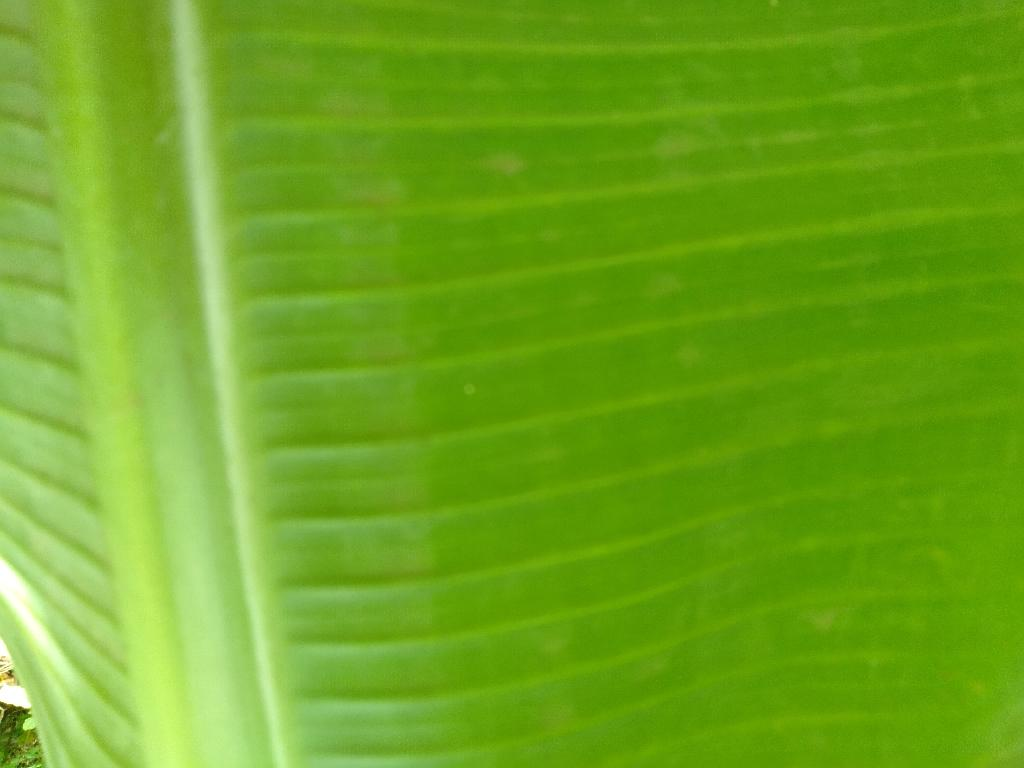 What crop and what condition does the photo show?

banana, healthy
